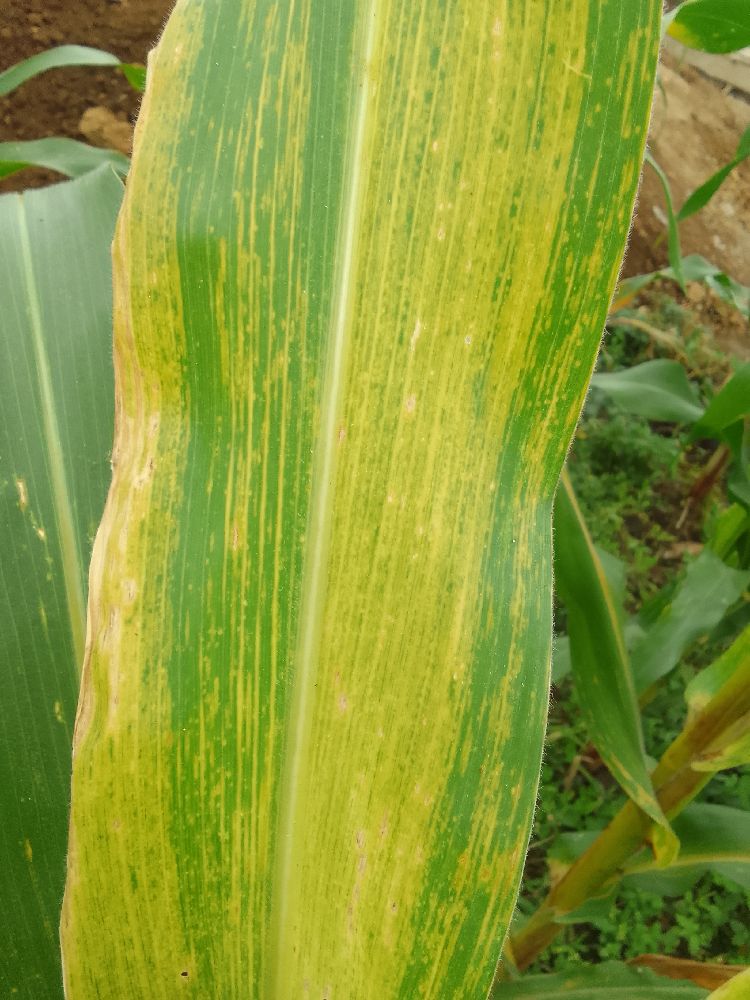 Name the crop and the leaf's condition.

maize, maize lethal necrosis
